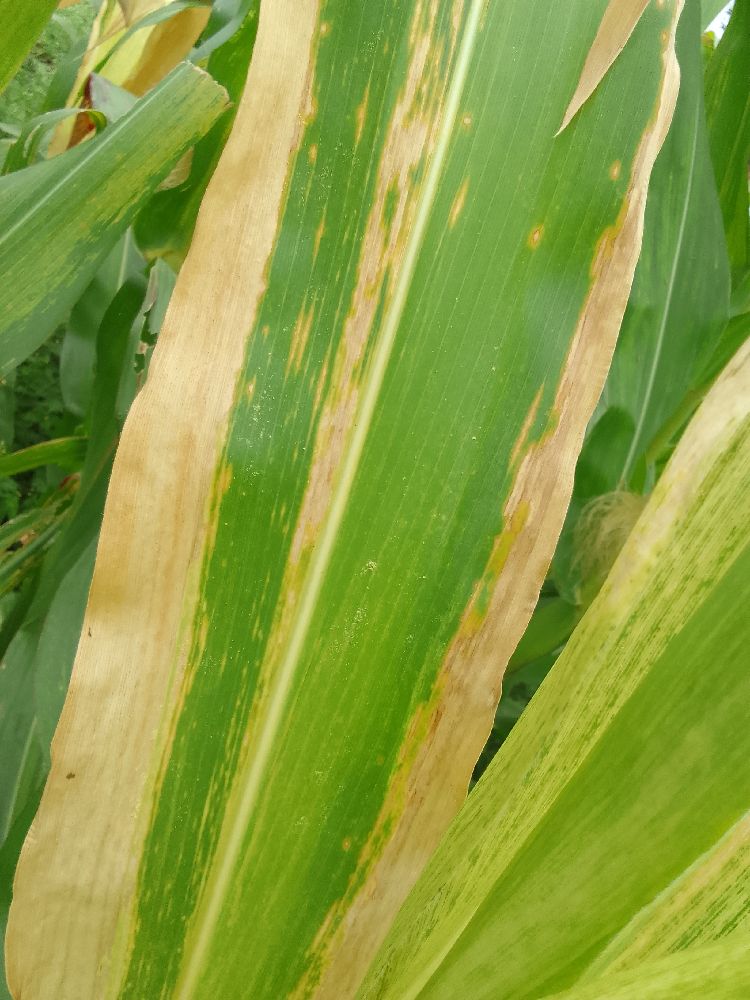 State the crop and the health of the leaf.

maize, maize lethal necrosis
